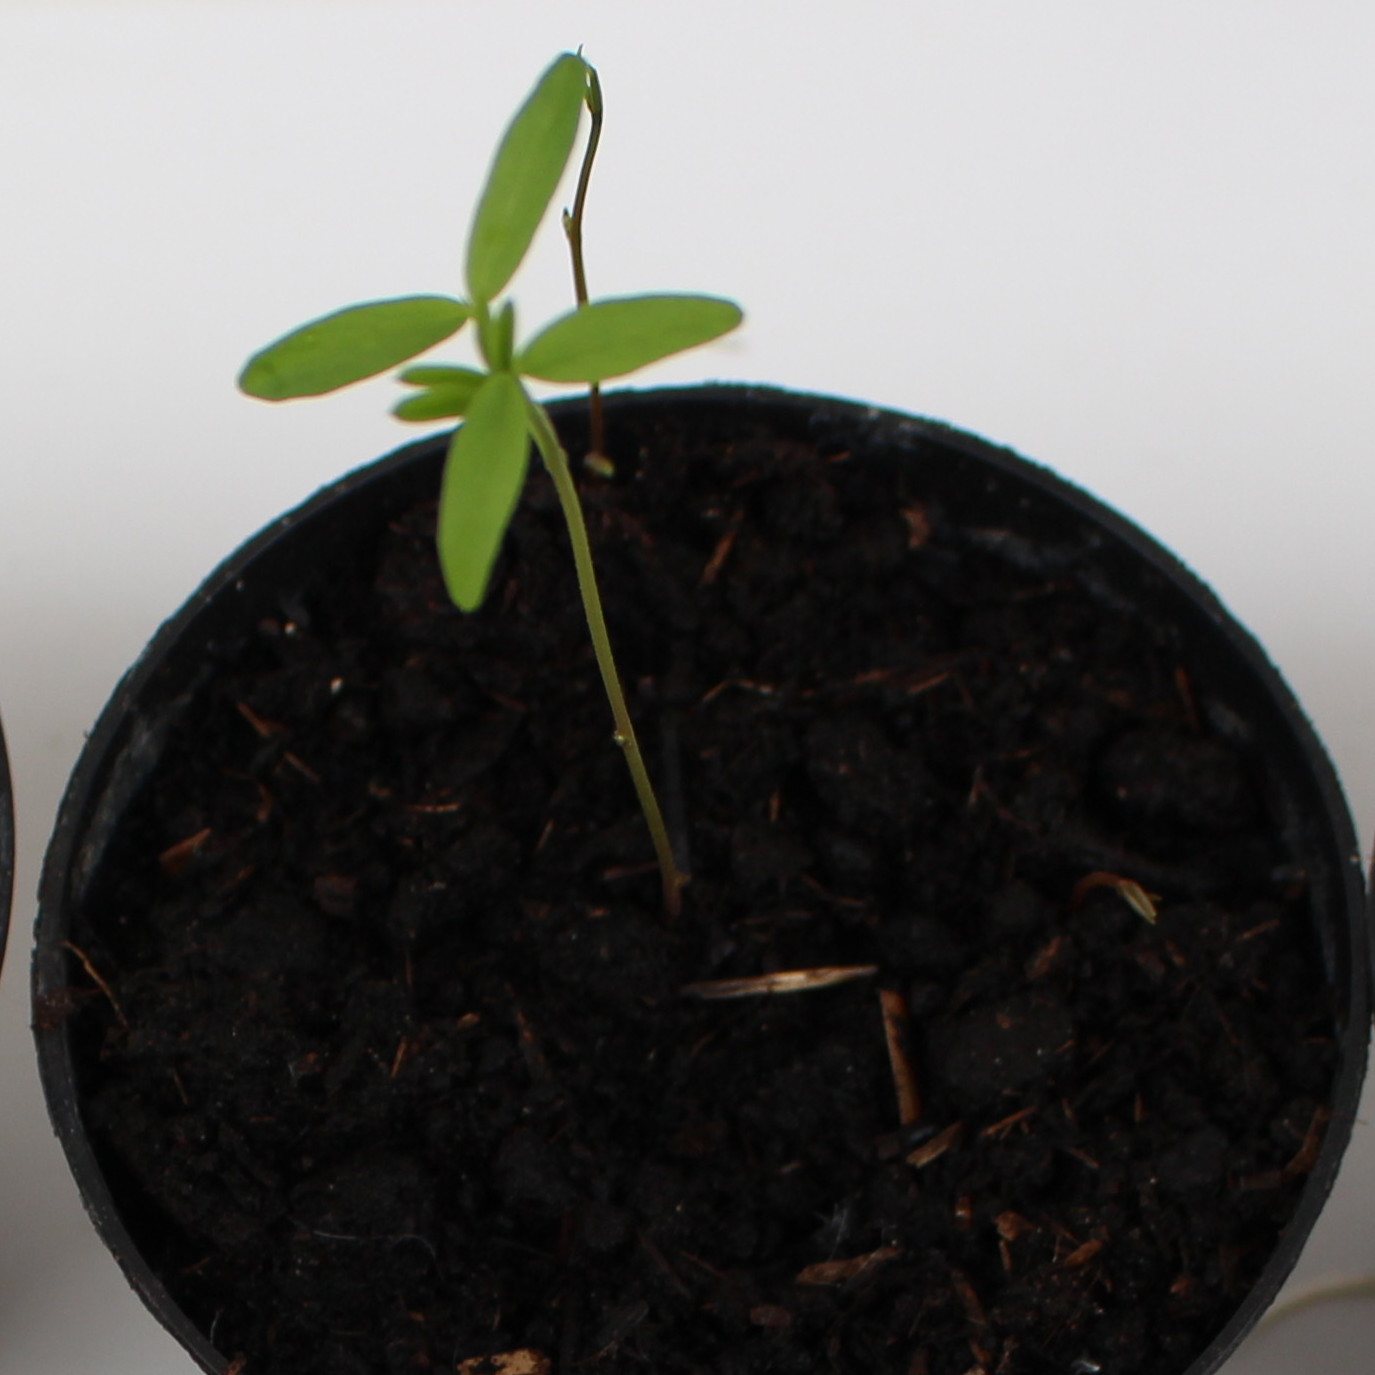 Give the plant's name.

Vicia sativa
